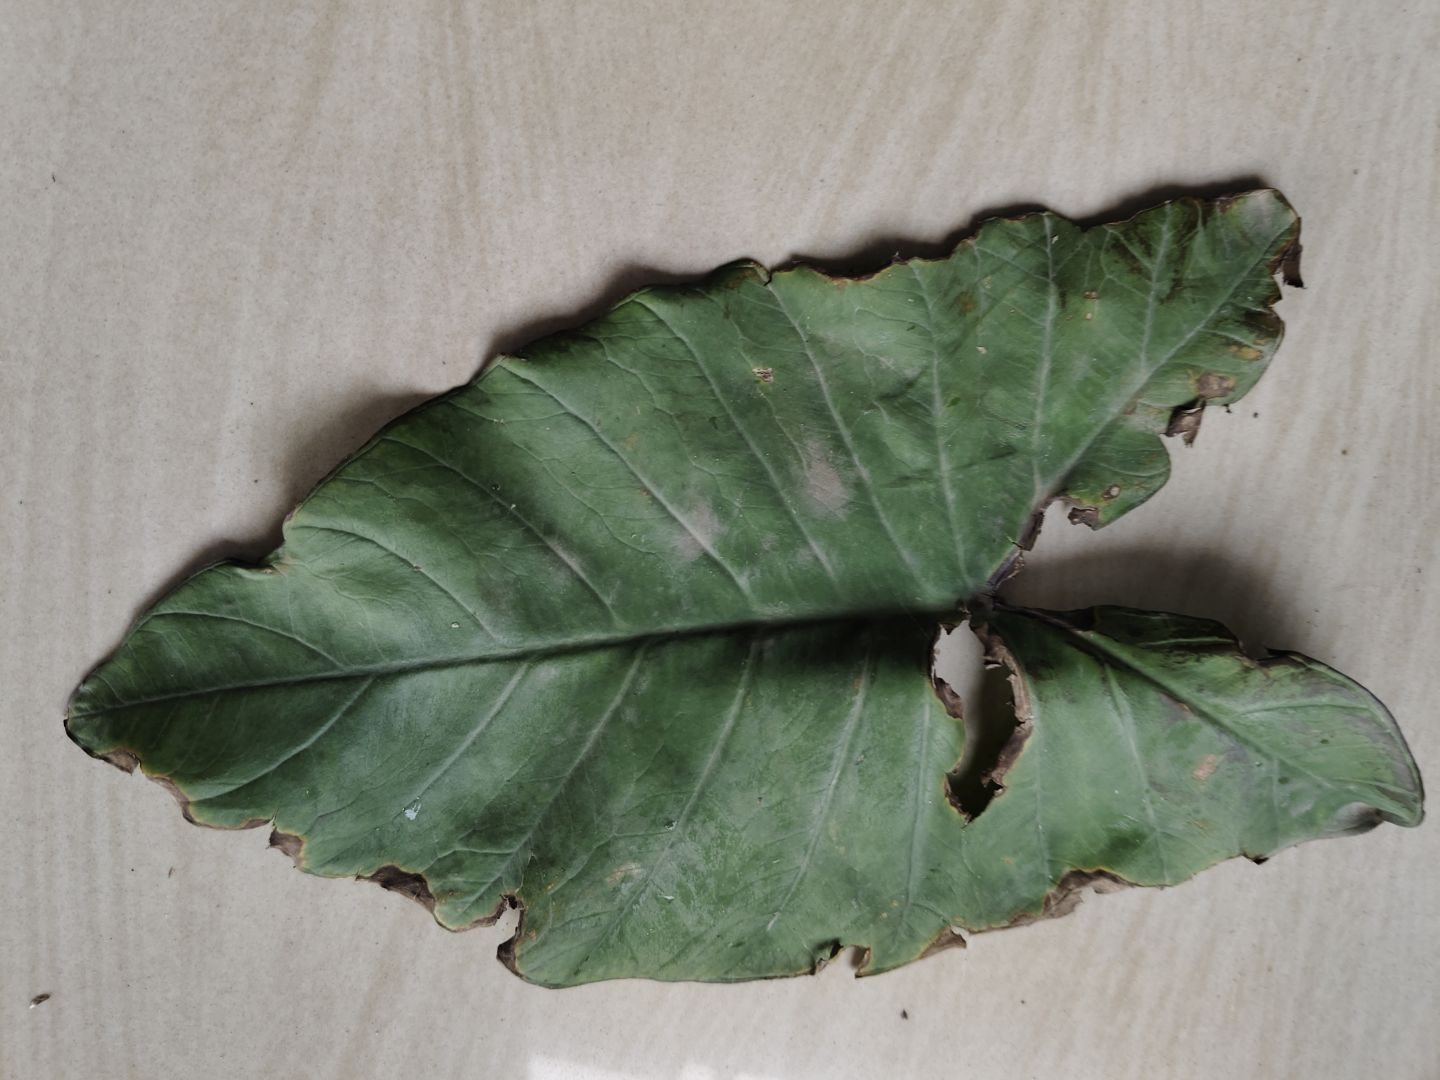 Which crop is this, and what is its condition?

taro, leaf blight
